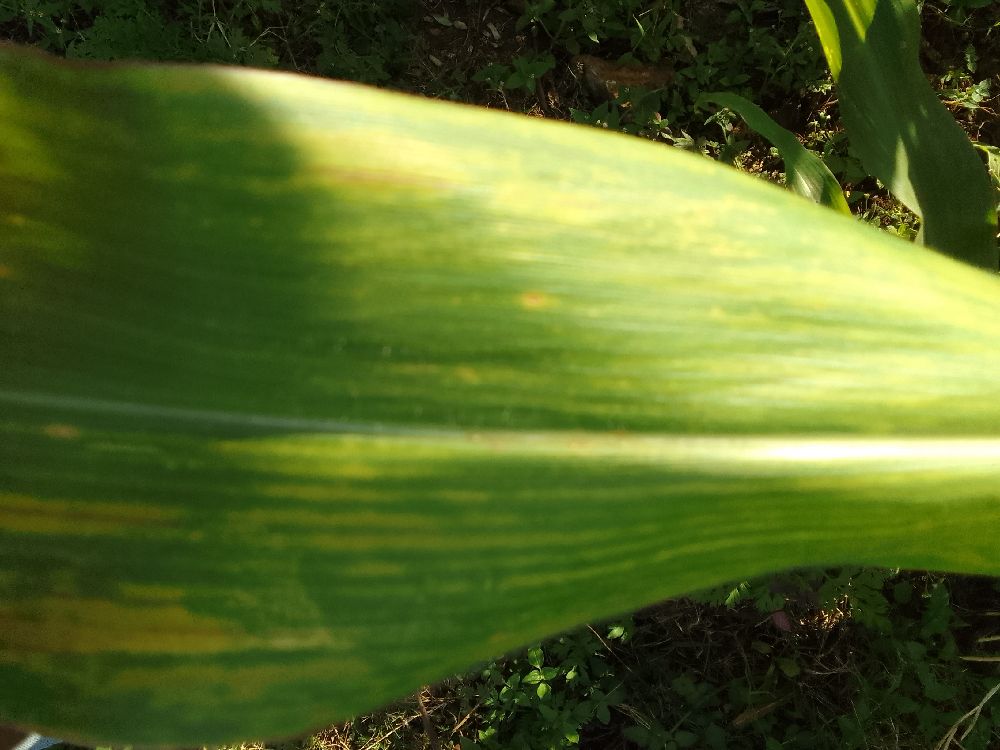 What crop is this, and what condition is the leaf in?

maize, maize lethal necrosis
